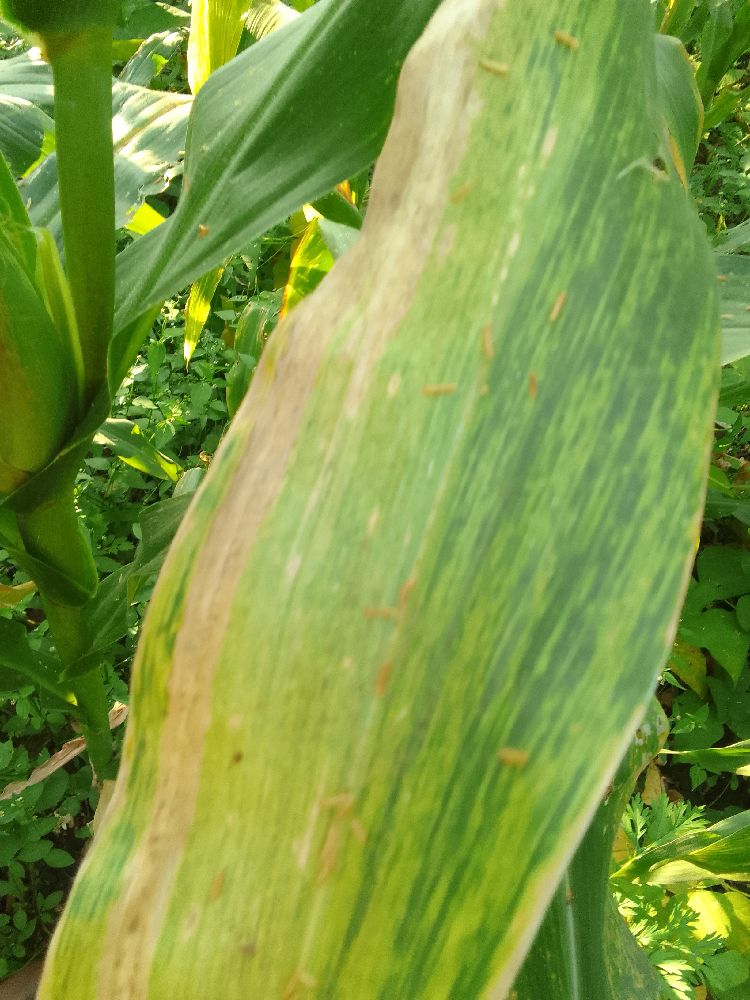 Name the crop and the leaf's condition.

maize, maize lethal necrosis
